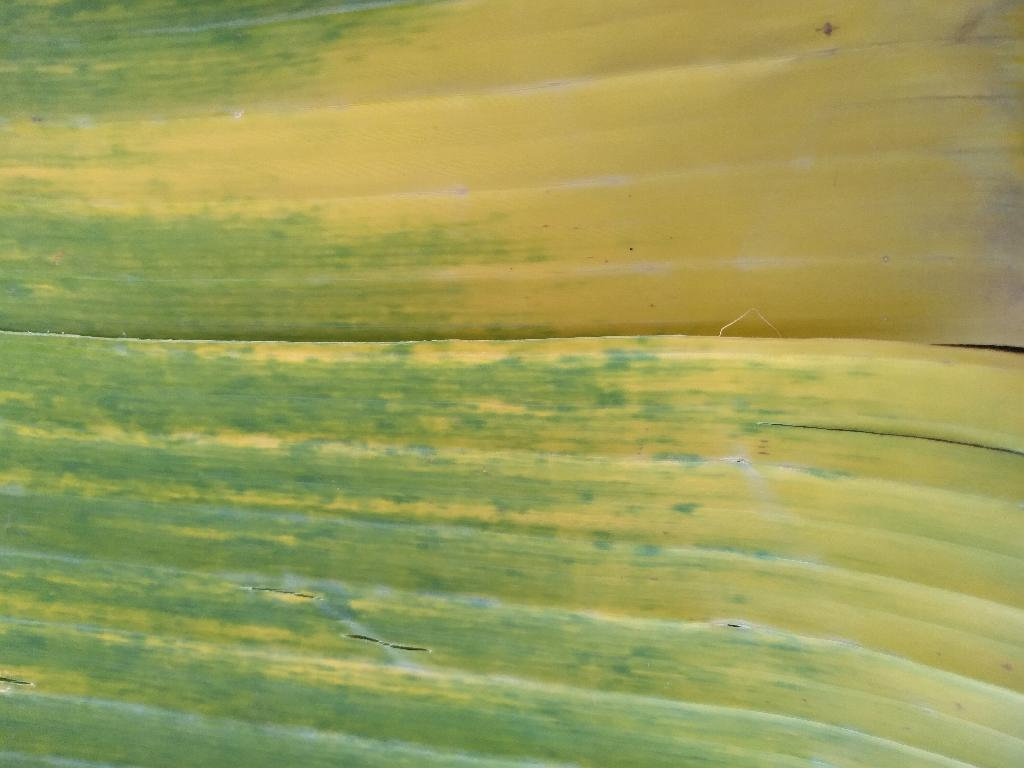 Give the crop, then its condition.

banana, fusarium wilt race 1
